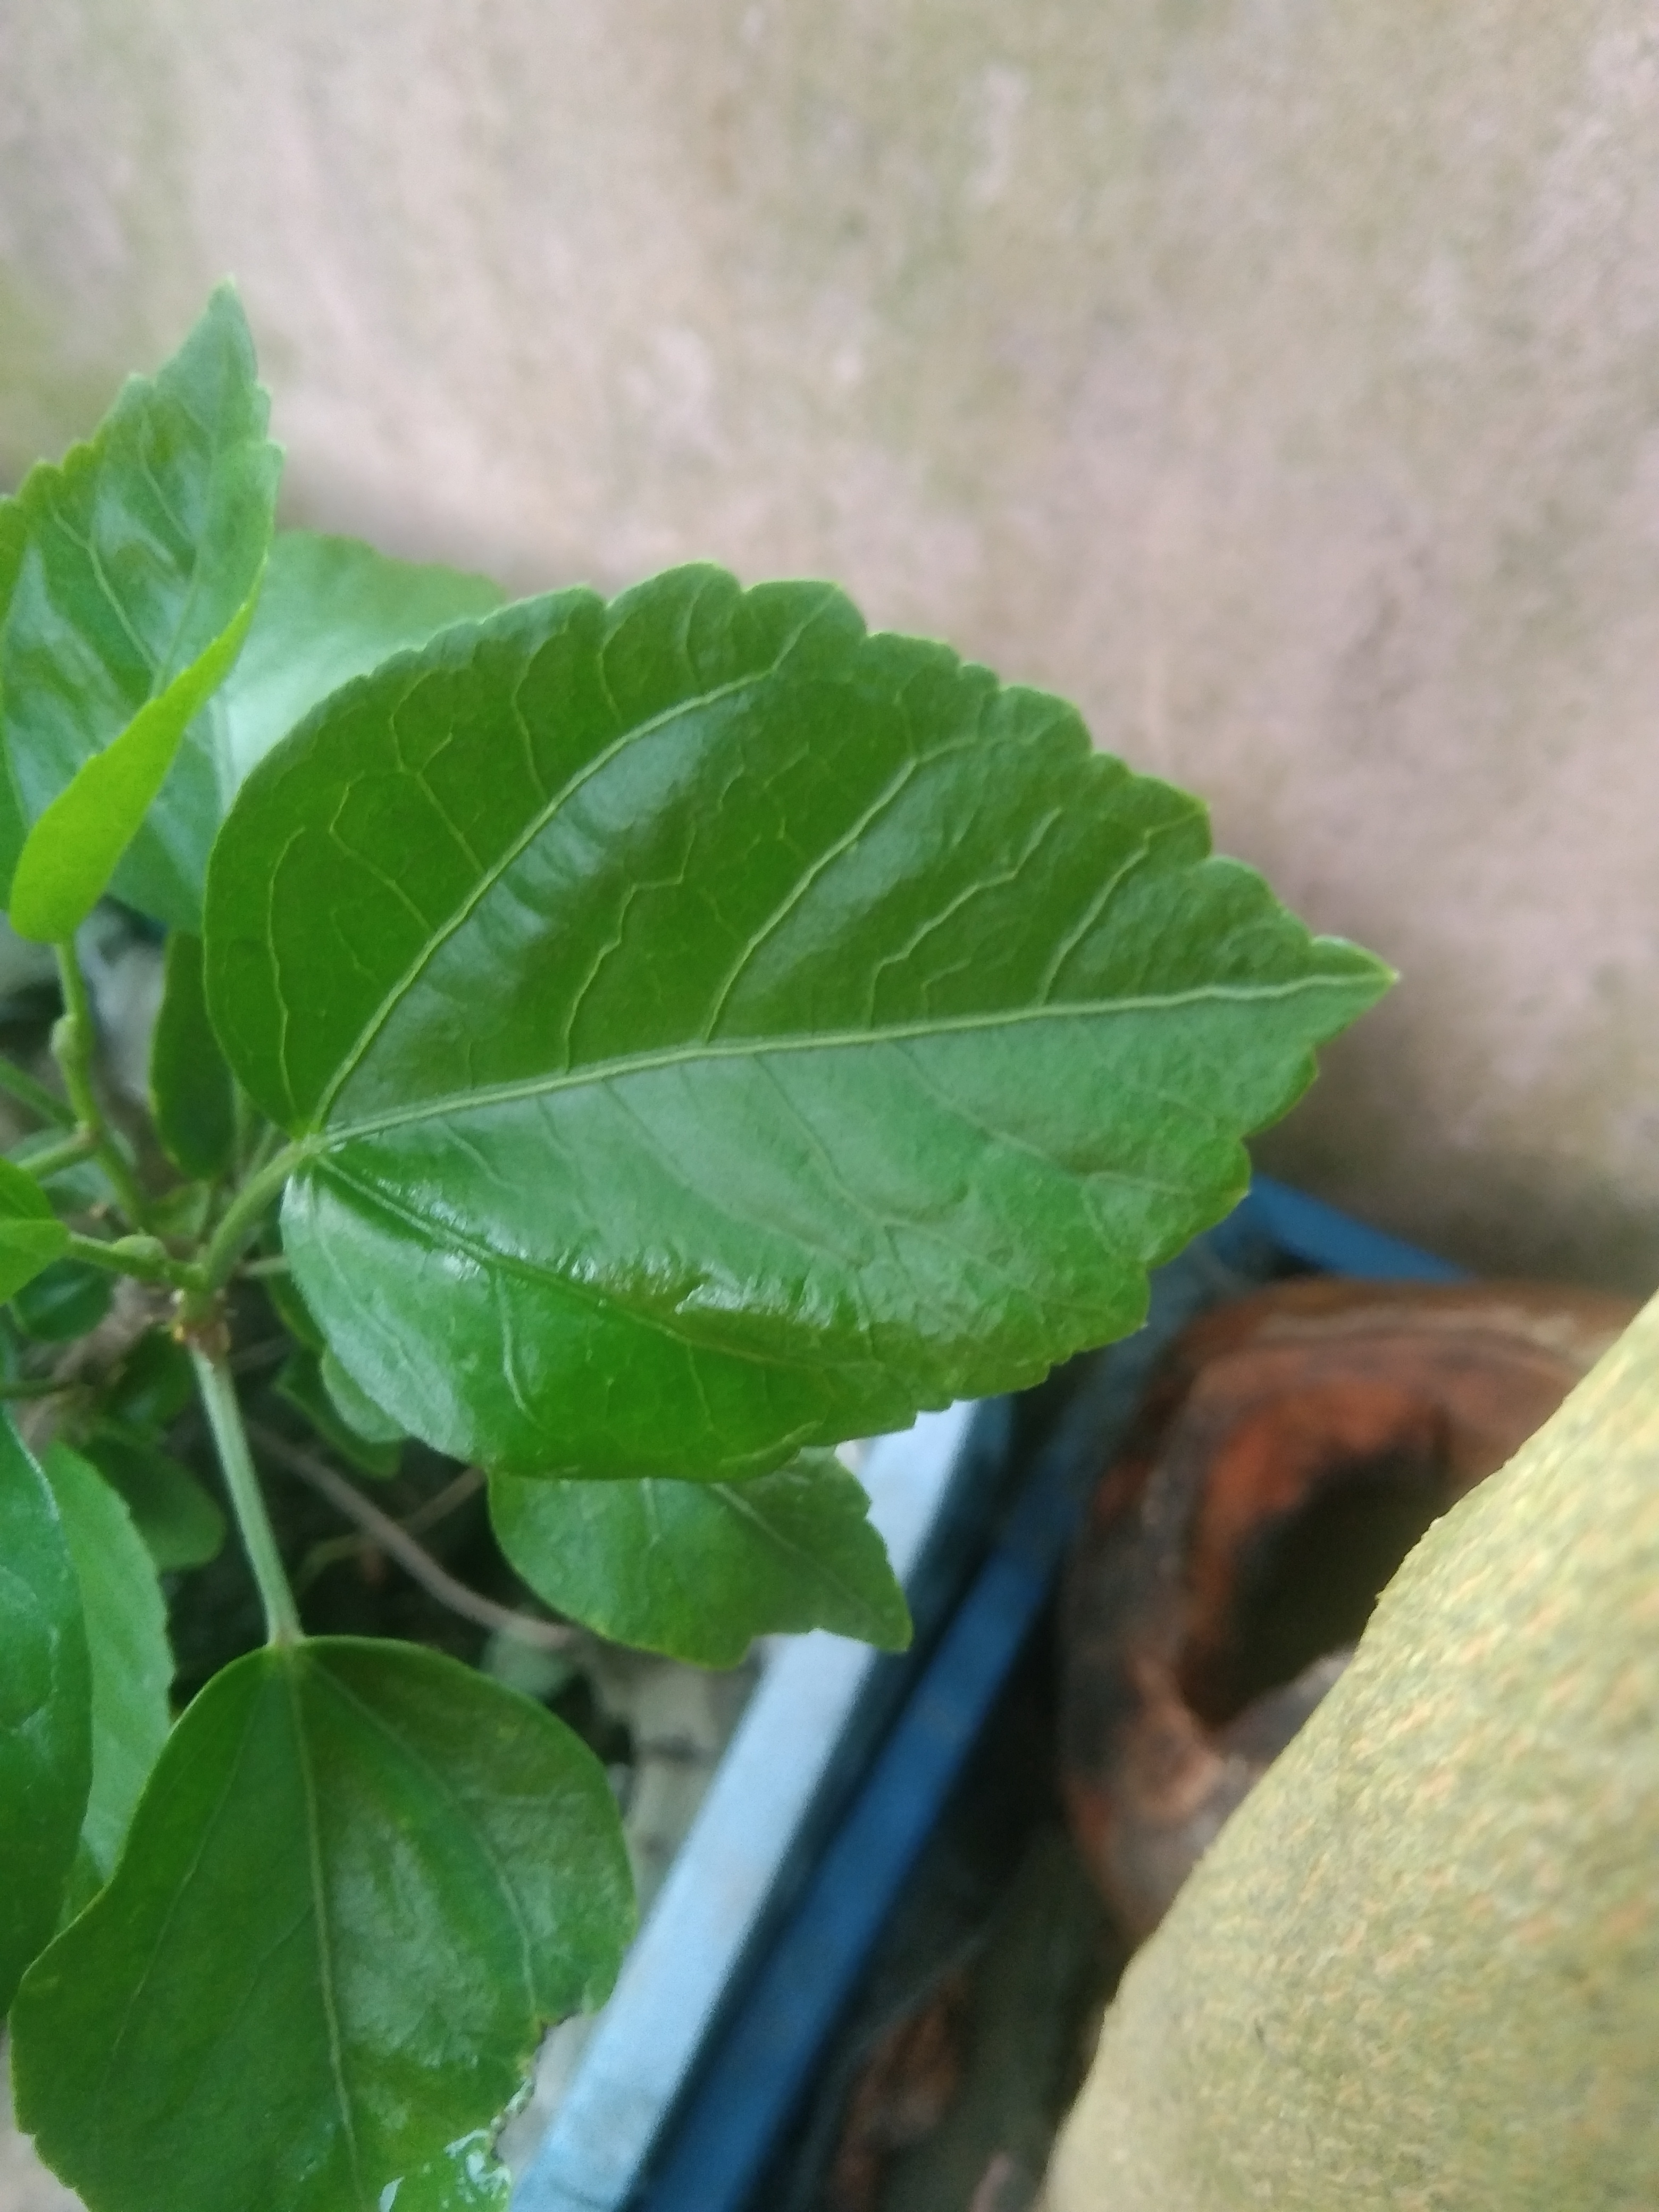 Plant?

hibiscus
